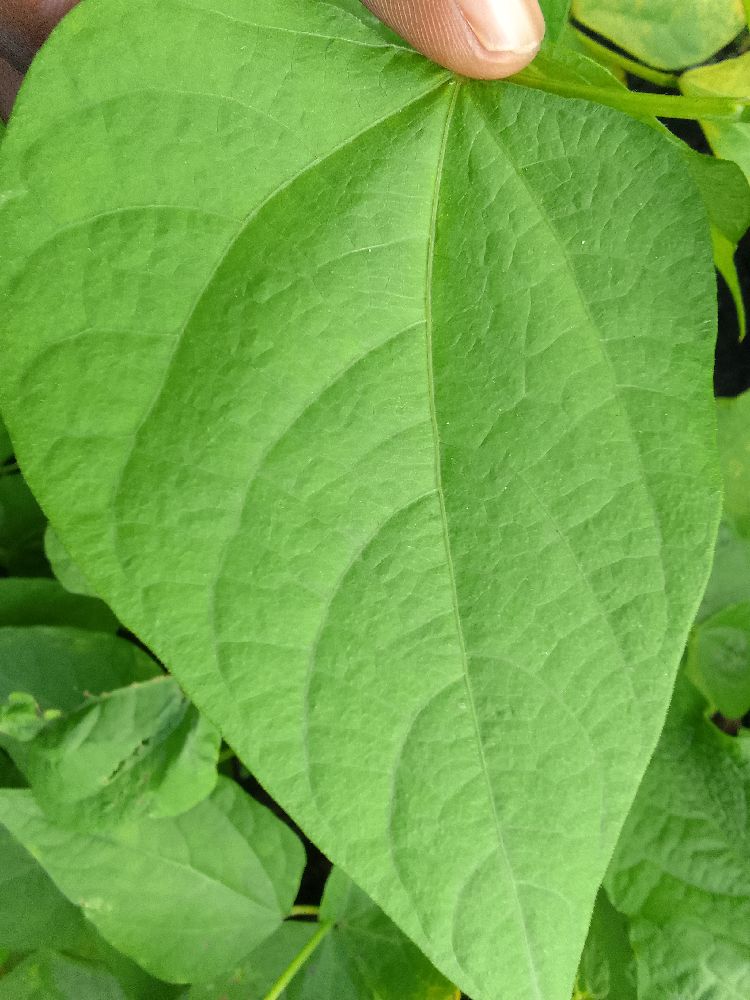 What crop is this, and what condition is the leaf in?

common bean, healthy
